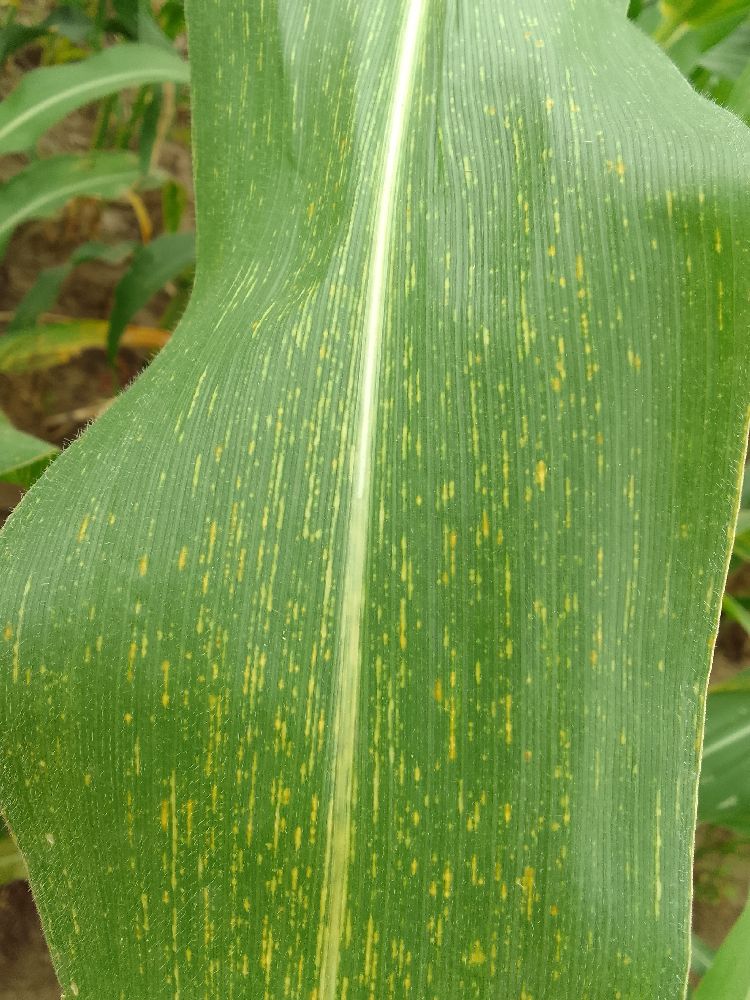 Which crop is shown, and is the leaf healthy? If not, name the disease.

maize, maize streak virus
